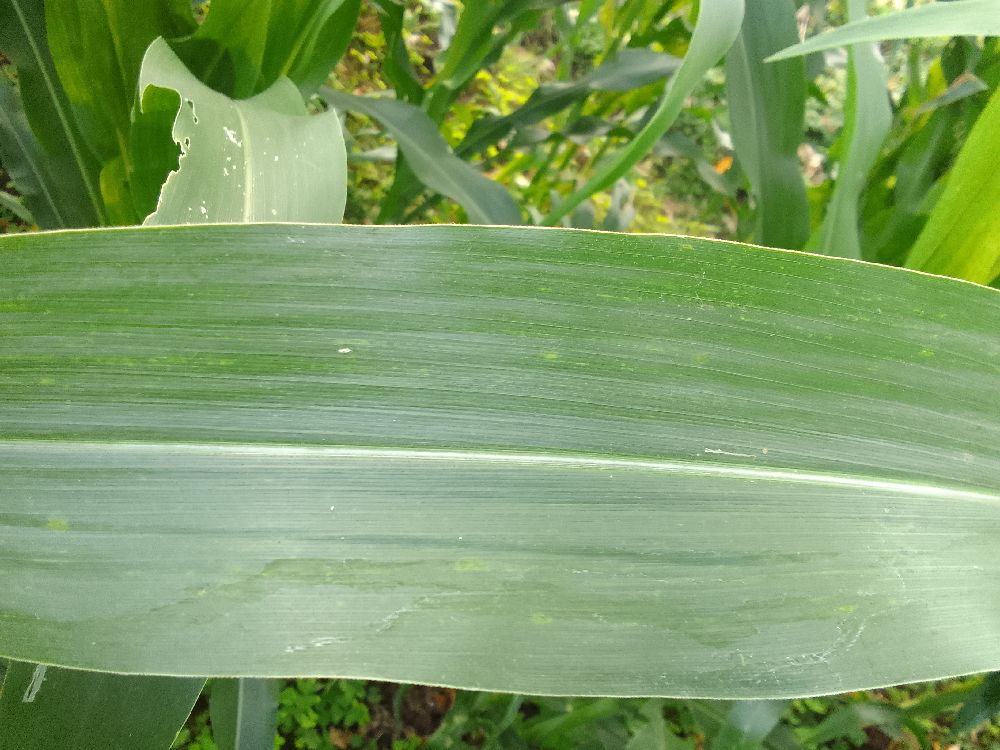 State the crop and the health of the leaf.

maize, healthy
